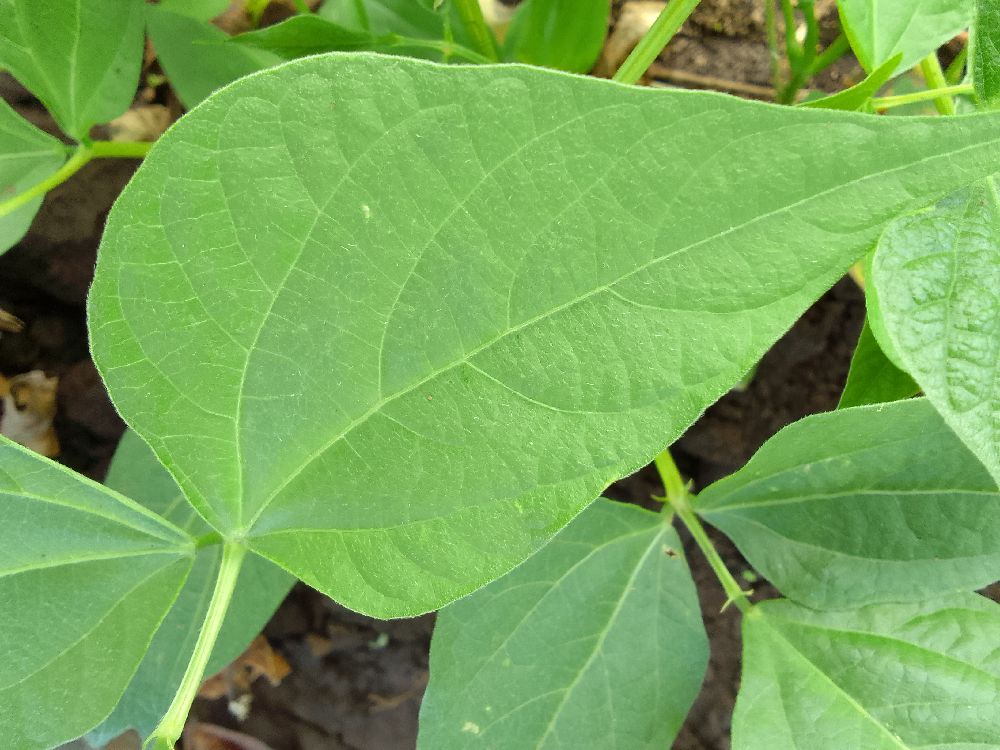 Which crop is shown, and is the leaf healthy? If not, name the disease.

common bean, healthy
